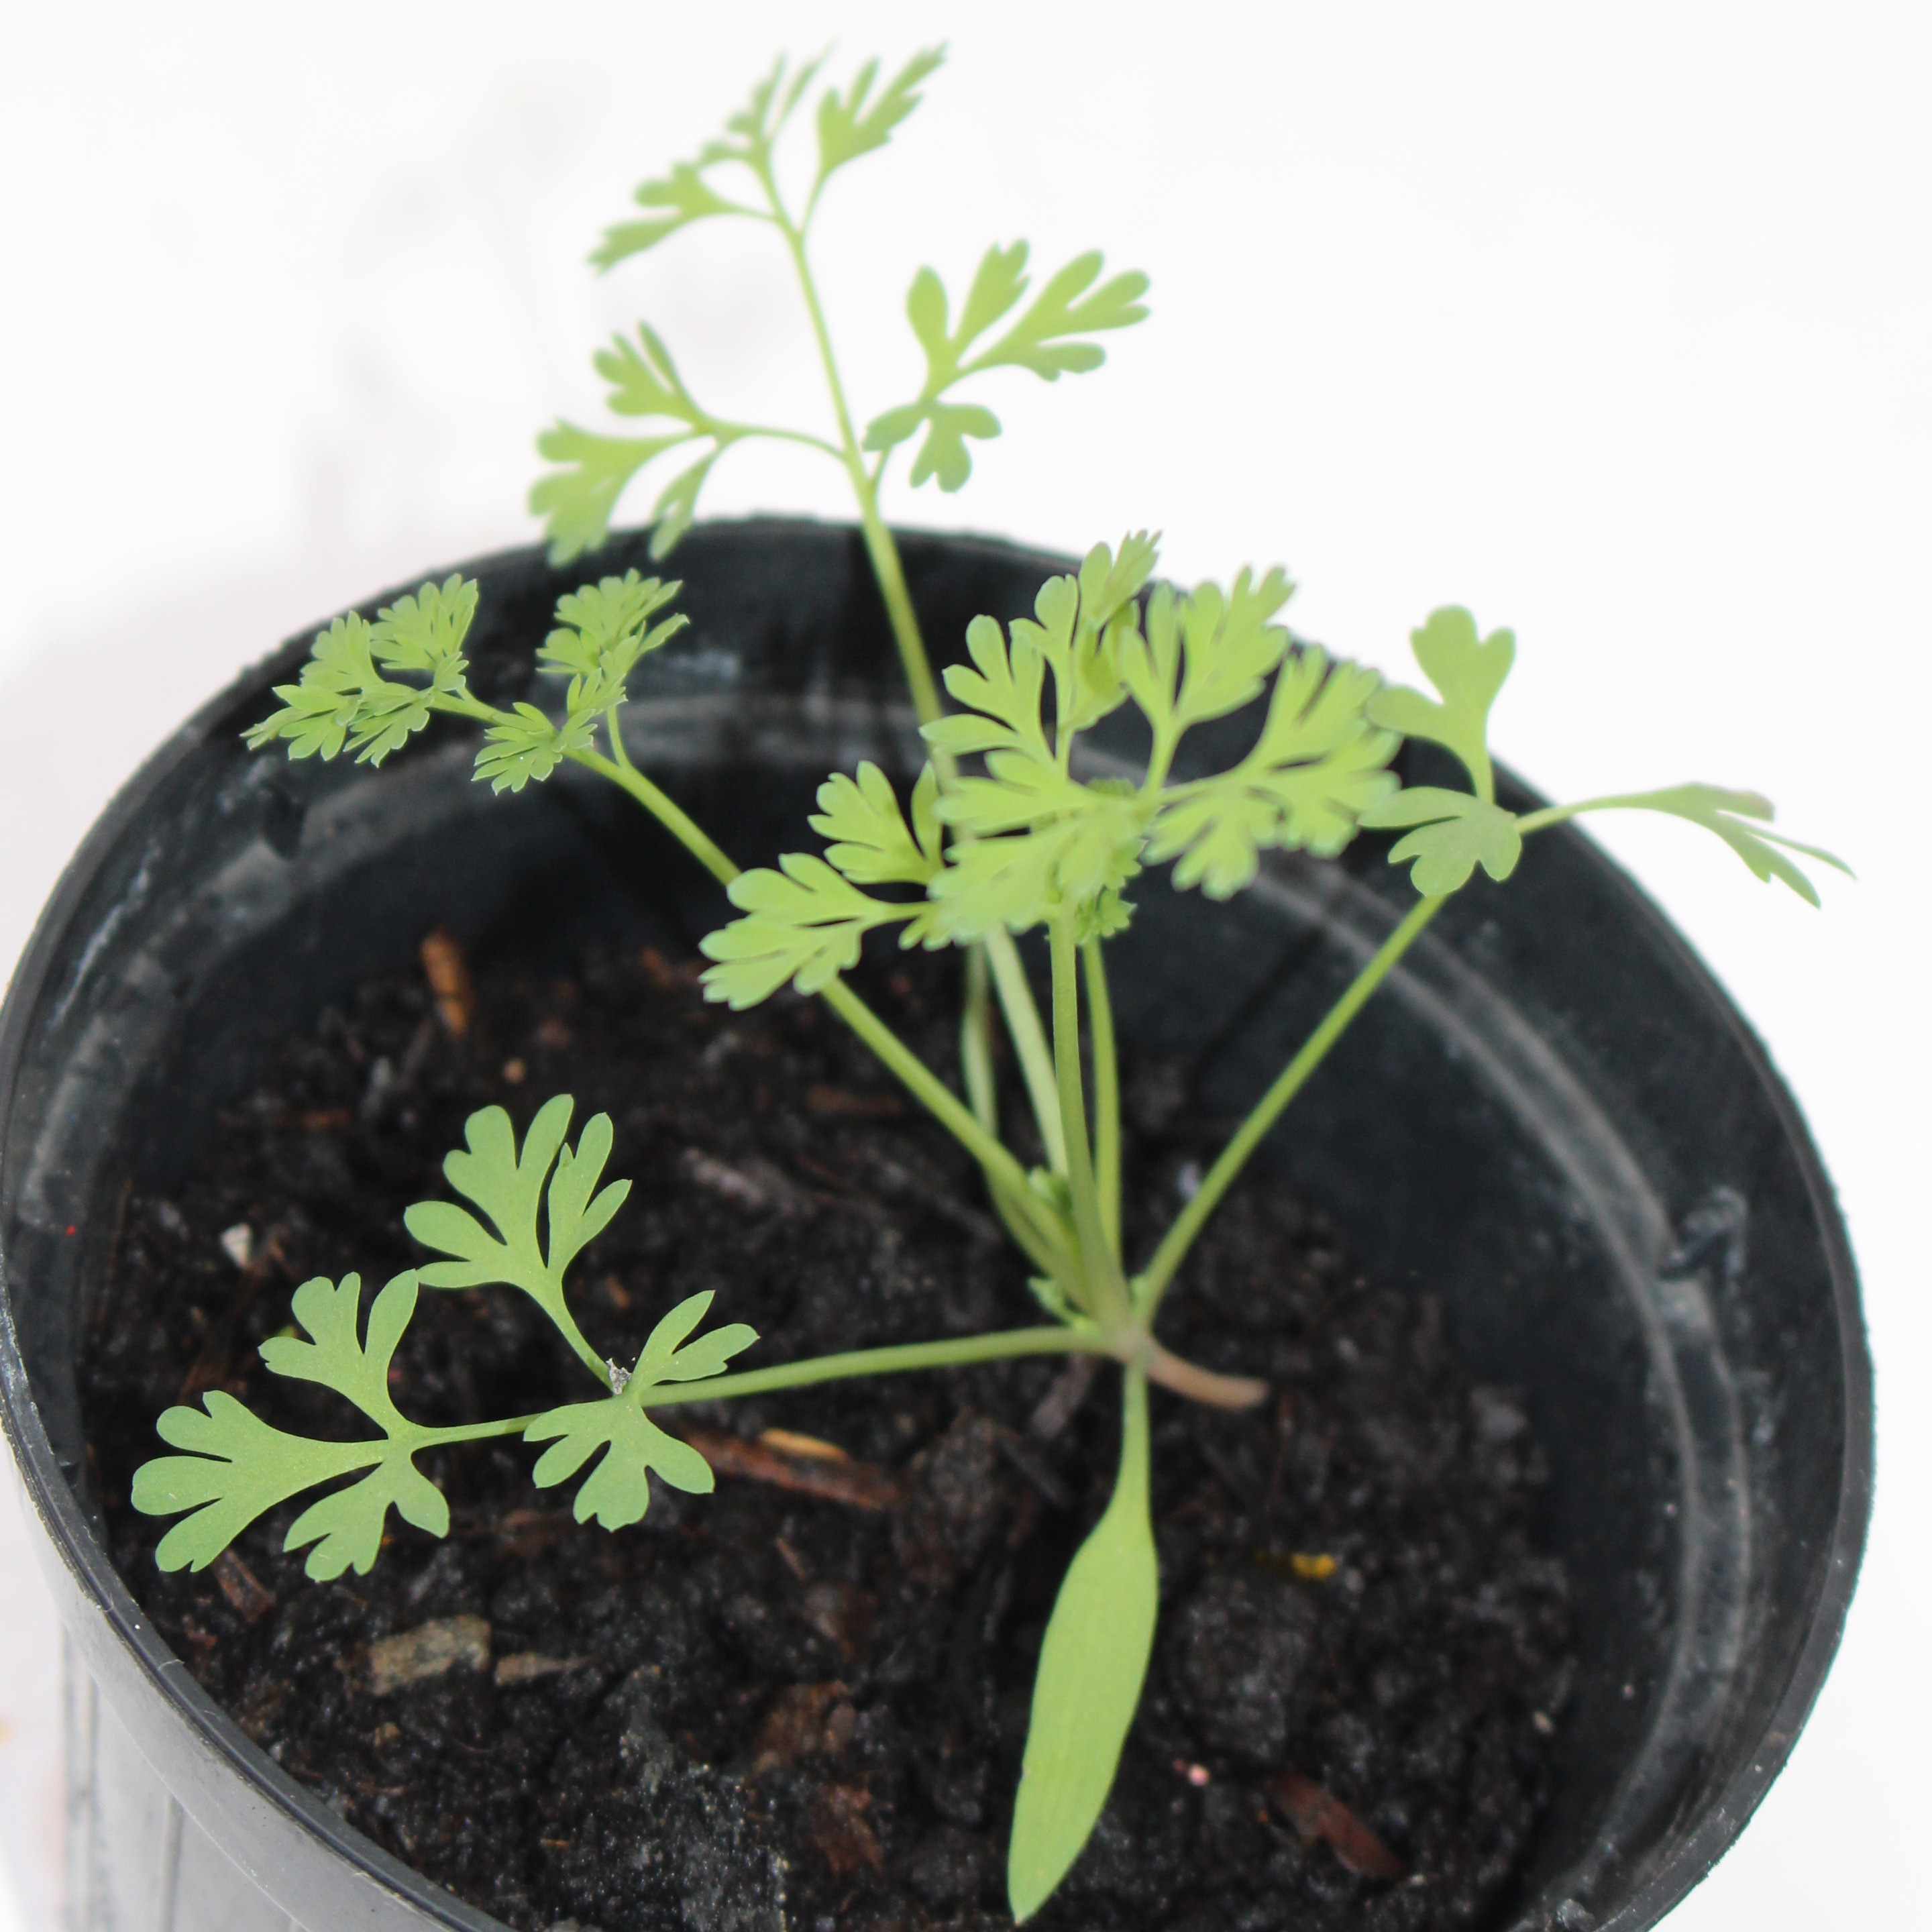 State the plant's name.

Fumaria officinalis
